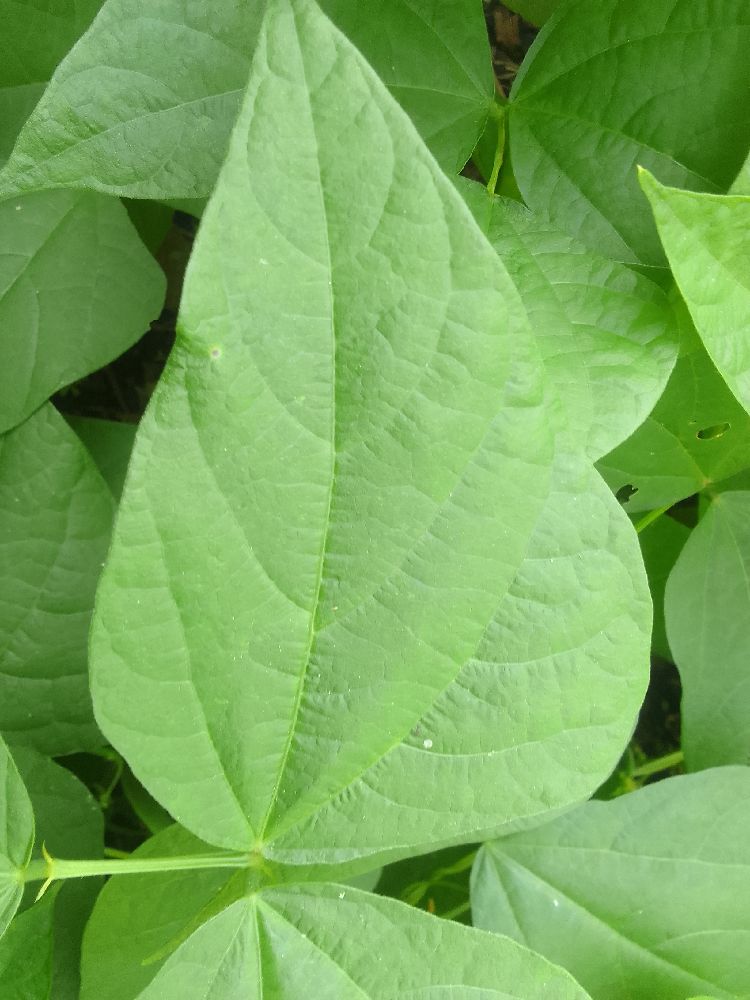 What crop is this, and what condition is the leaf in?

common bean, healthy
